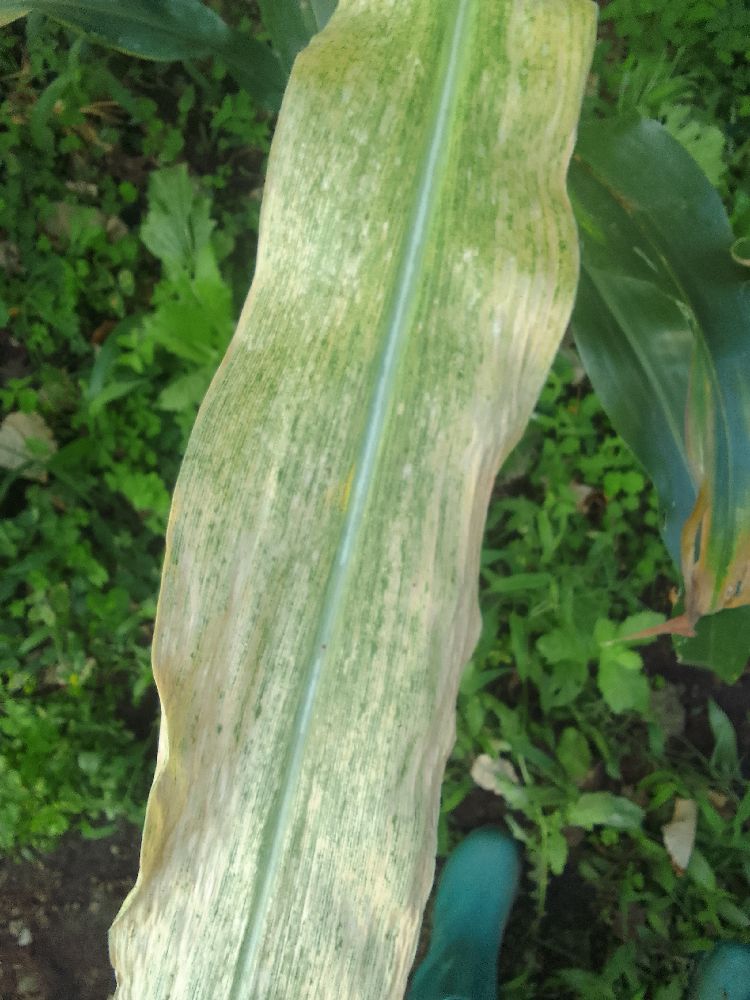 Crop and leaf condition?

maize, maize lethal necrosis
